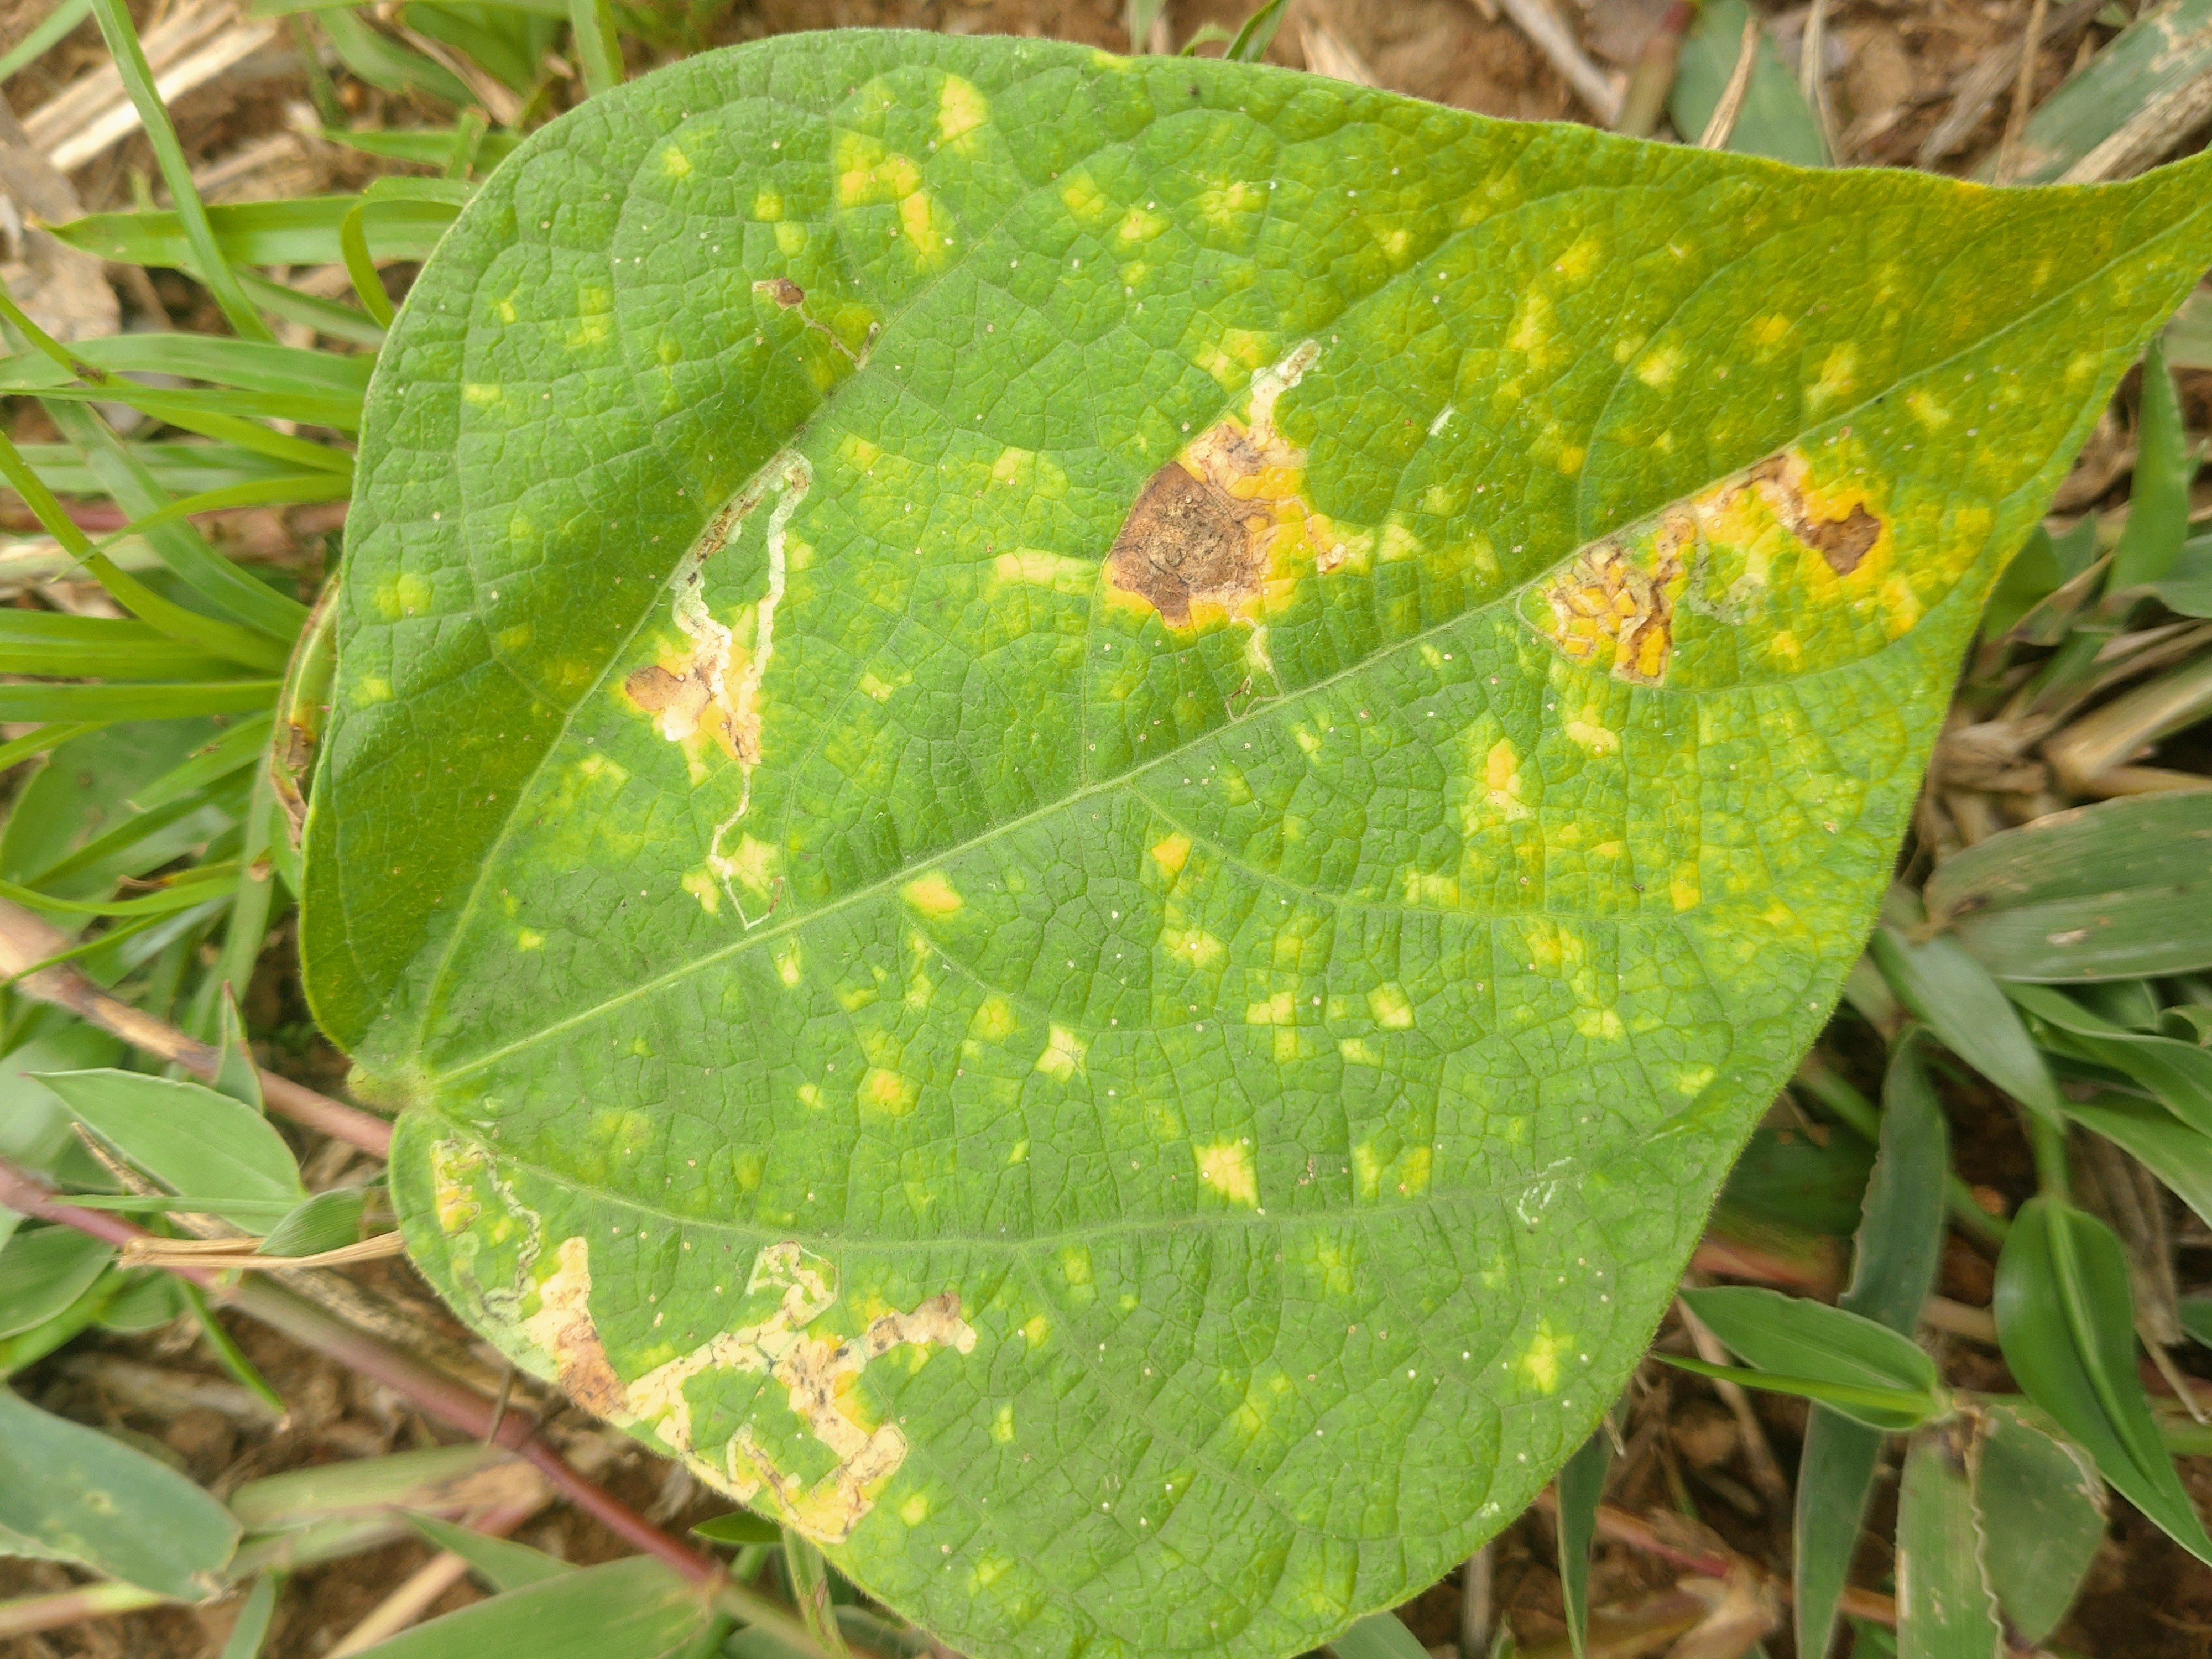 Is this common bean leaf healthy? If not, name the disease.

rust
